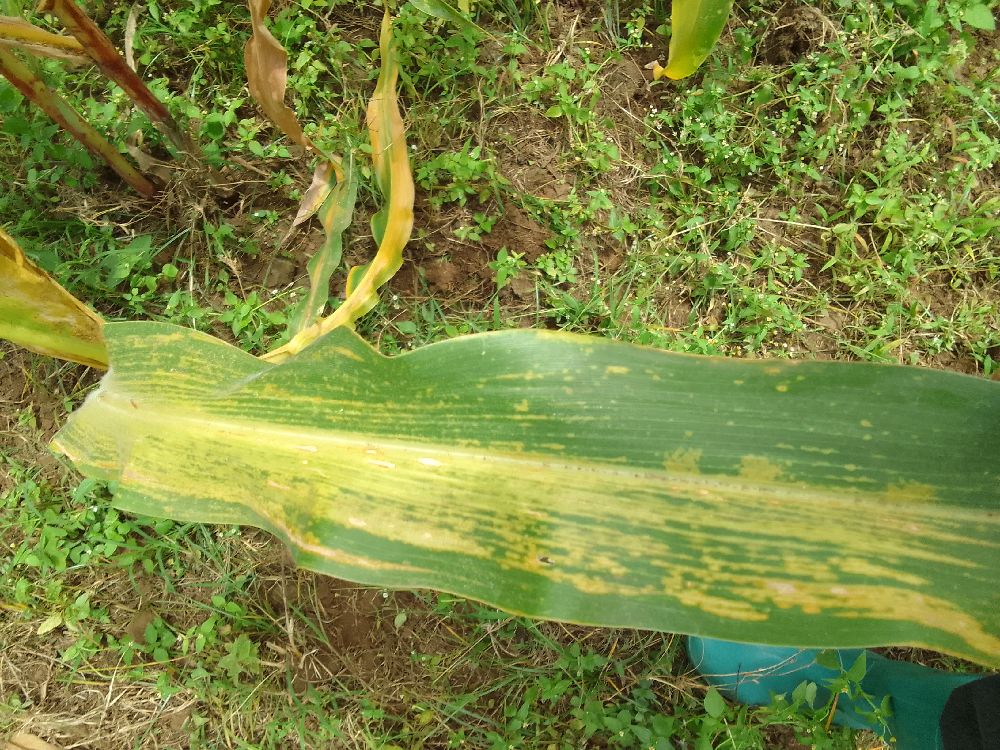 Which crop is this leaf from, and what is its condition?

maize, maize lethal necrosis
